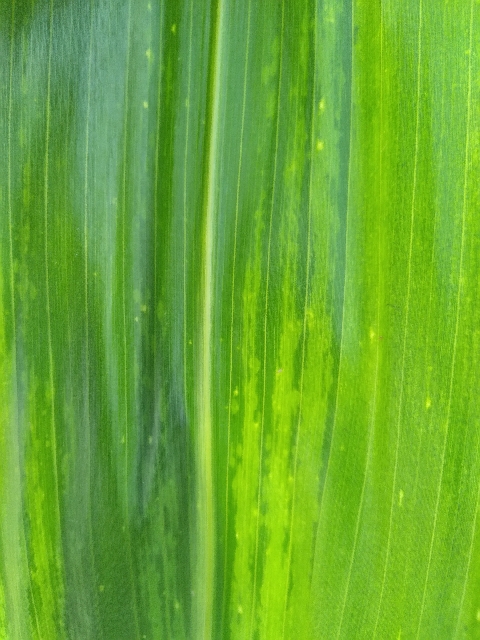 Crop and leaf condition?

maize, maize lethal necrosis
